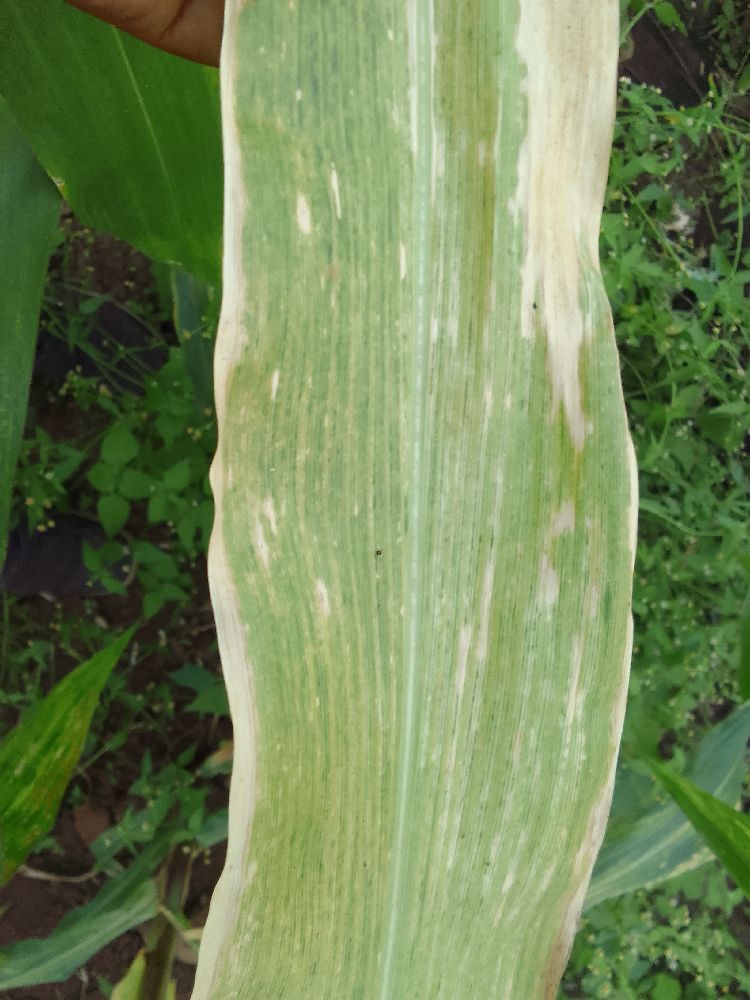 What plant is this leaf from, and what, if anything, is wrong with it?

maize, maize lethal necrosis
